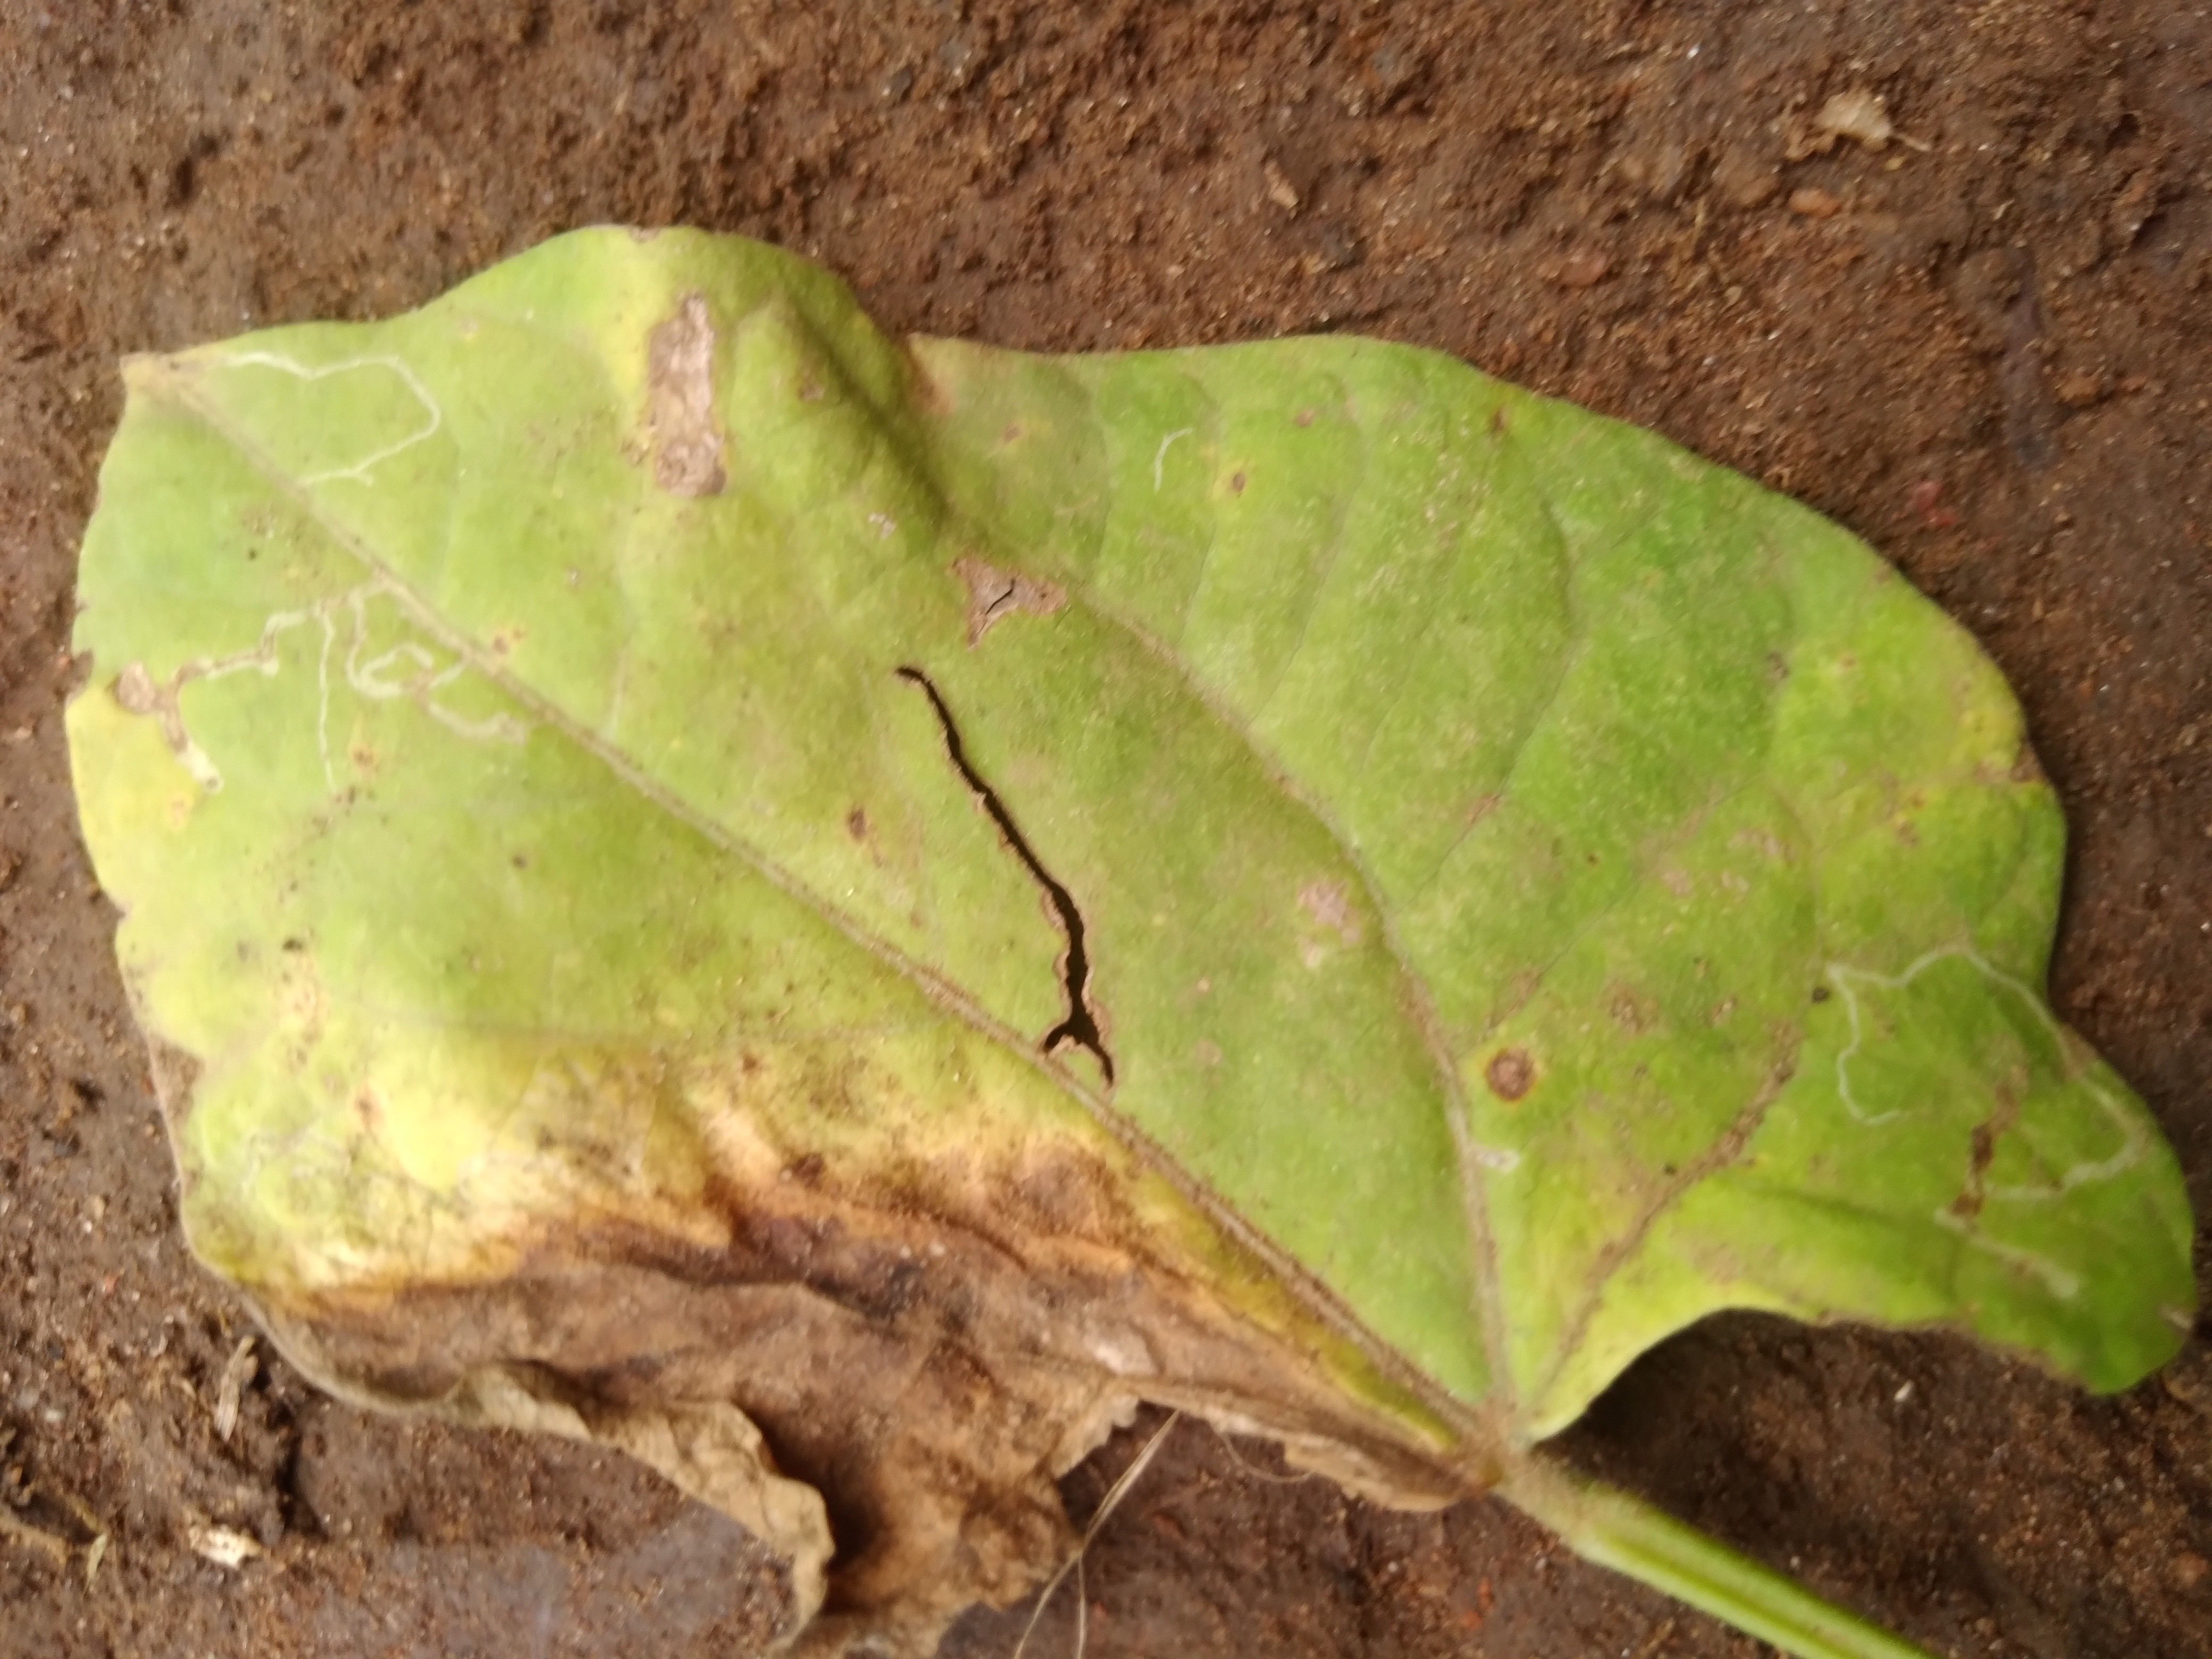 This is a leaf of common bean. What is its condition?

rust
